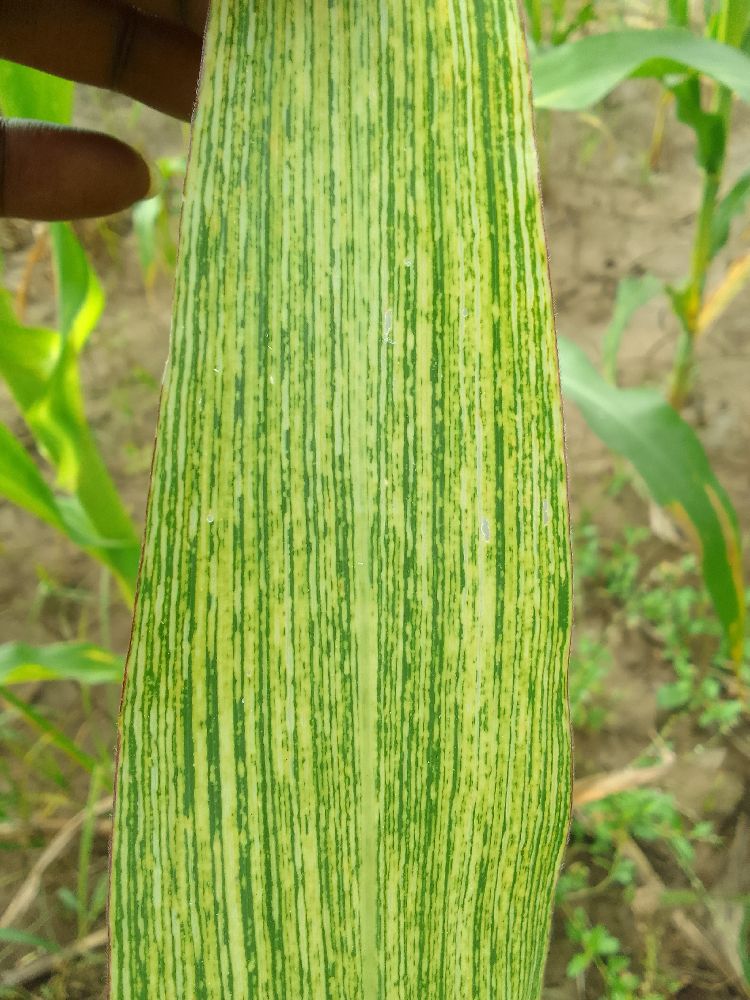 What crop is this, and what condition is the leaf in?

maize, maize streak virus
